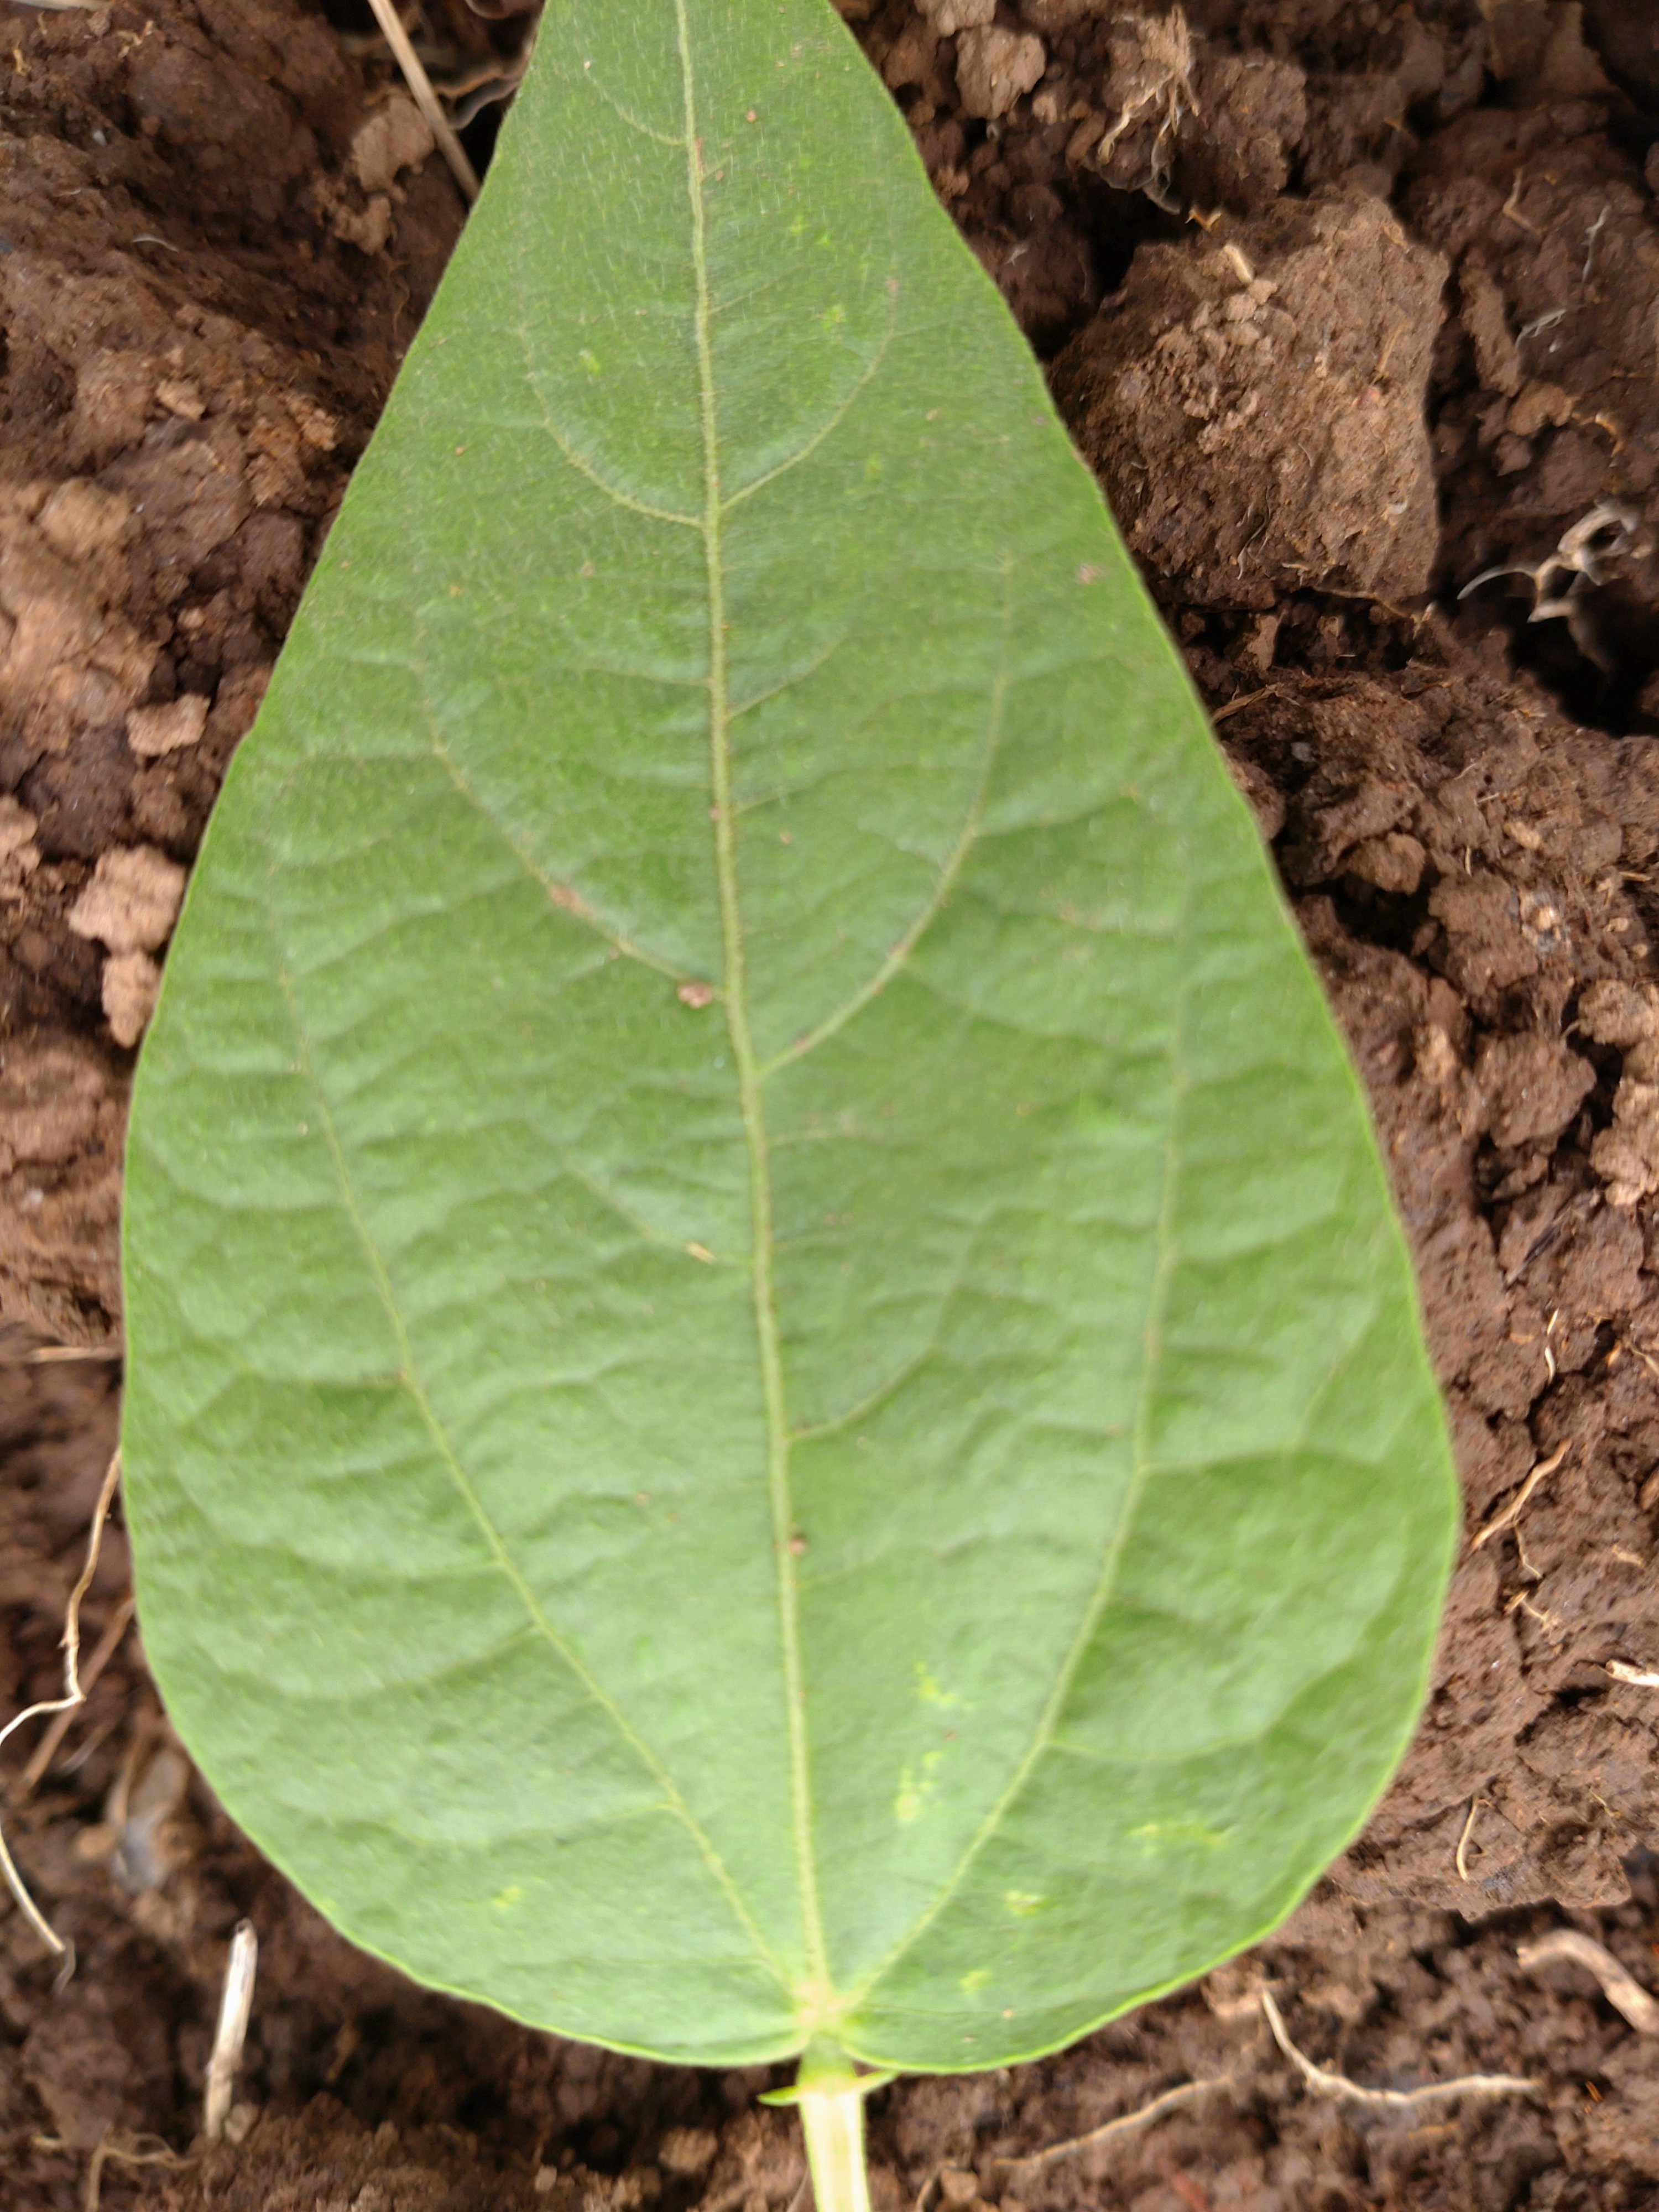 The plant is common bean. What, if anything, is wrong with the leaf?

healthy
